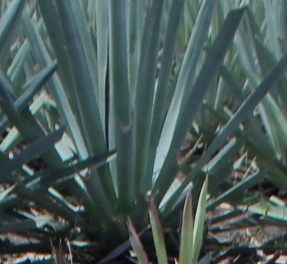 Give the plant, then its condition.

agave, healthy
